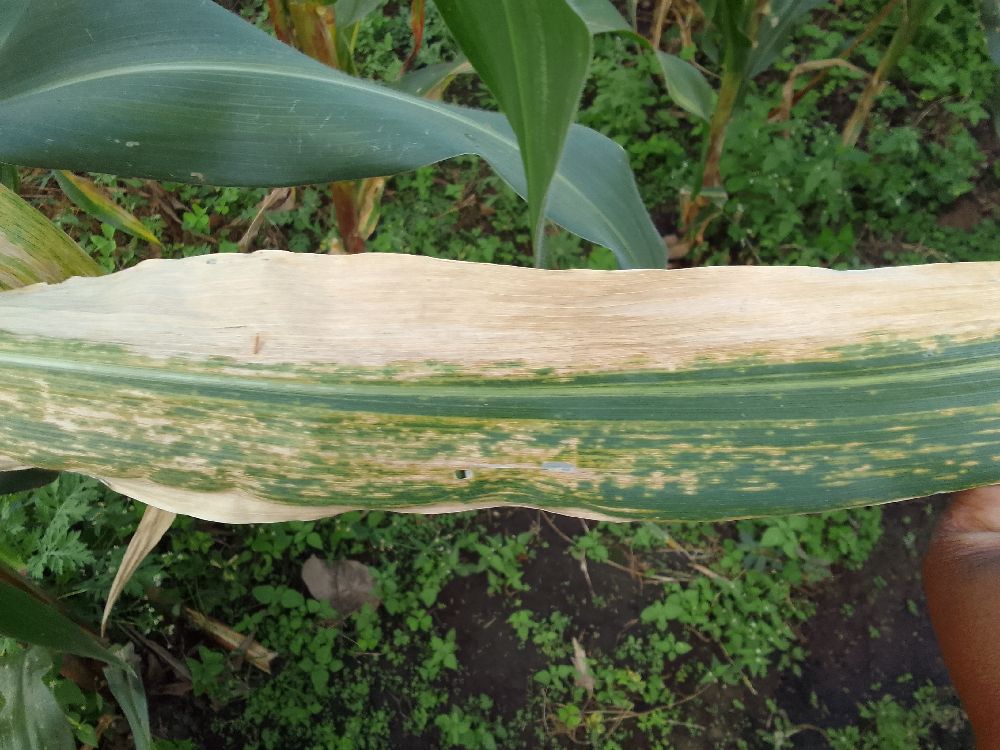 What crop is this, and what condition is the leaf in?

maize, maize lethal necrosis
